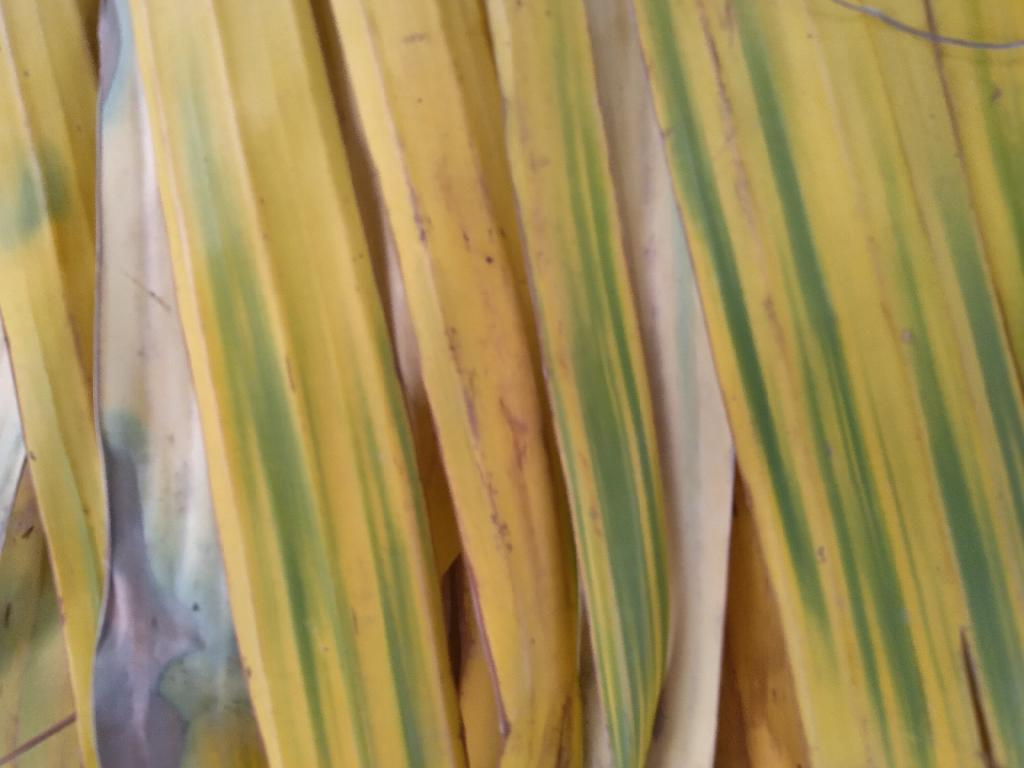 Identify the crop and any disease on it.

banana, fusarium wilt race 1
